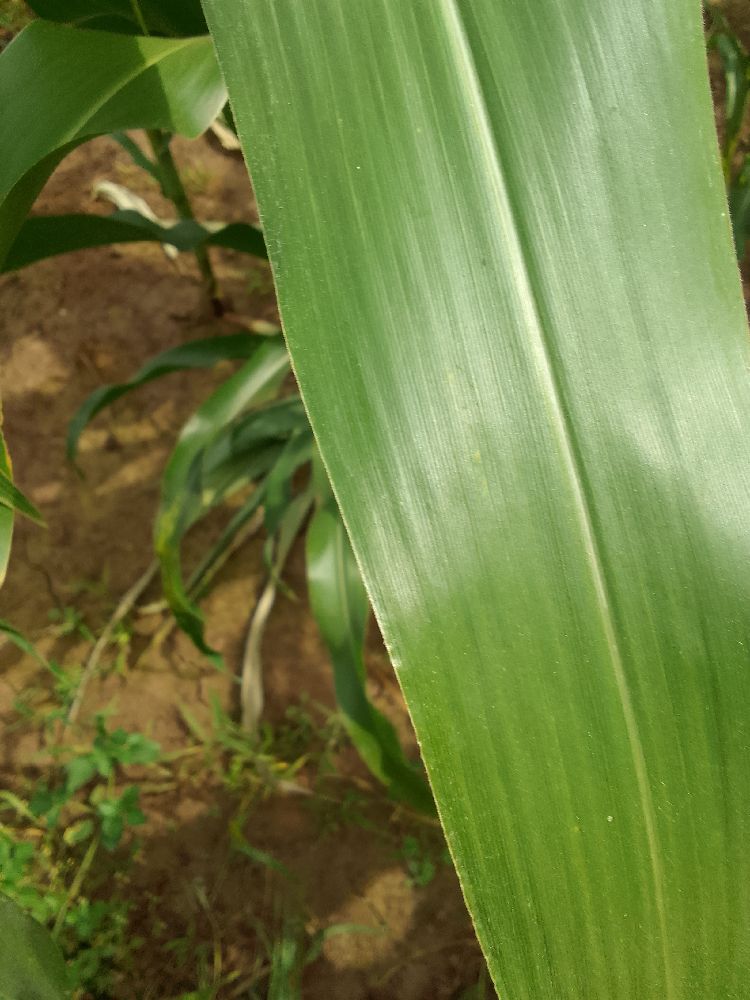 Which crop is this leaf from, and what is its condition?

maize, healthy
